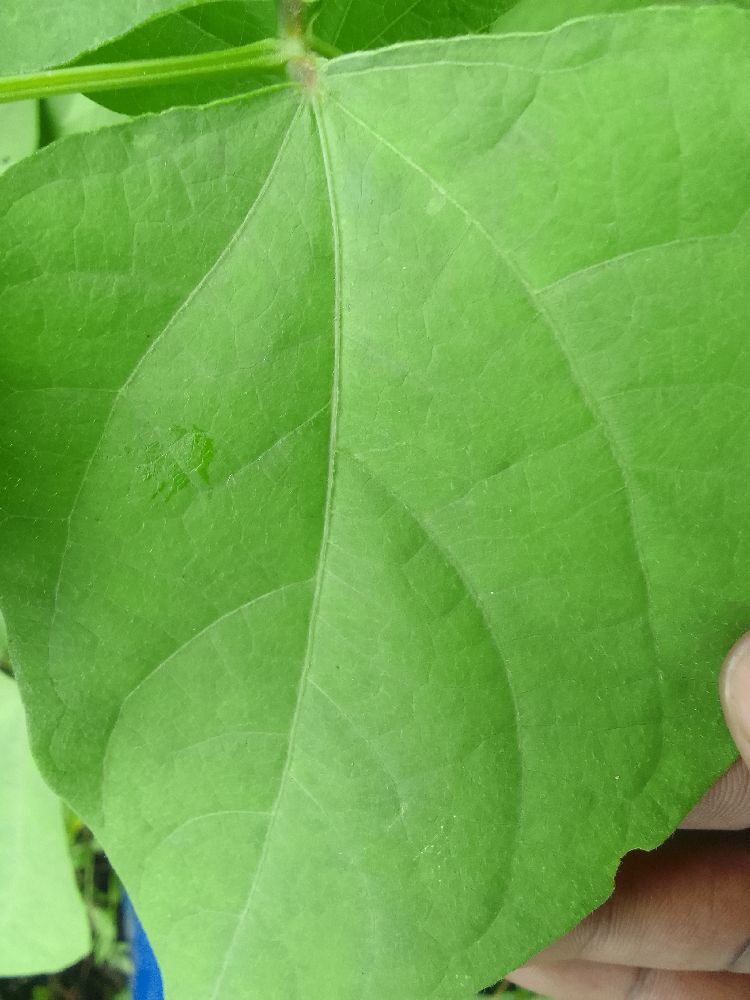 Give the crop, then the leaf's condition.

common bean, healthy
